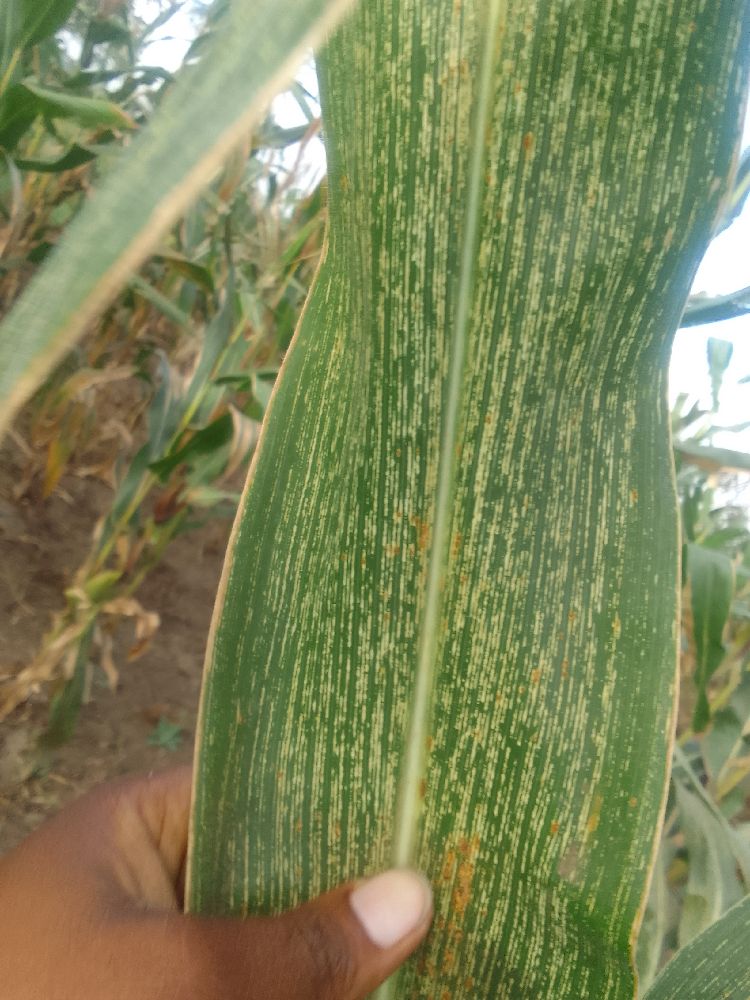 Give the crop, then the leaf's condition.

maize, maize streak virus
